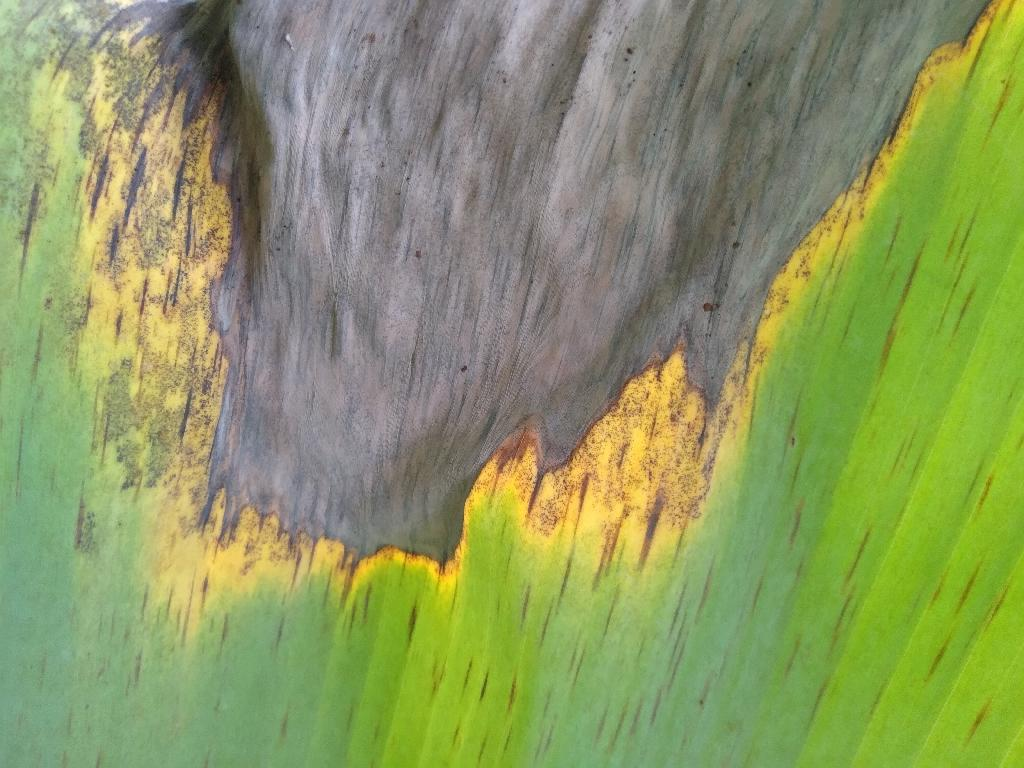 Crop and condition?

banana, black sigatoka
